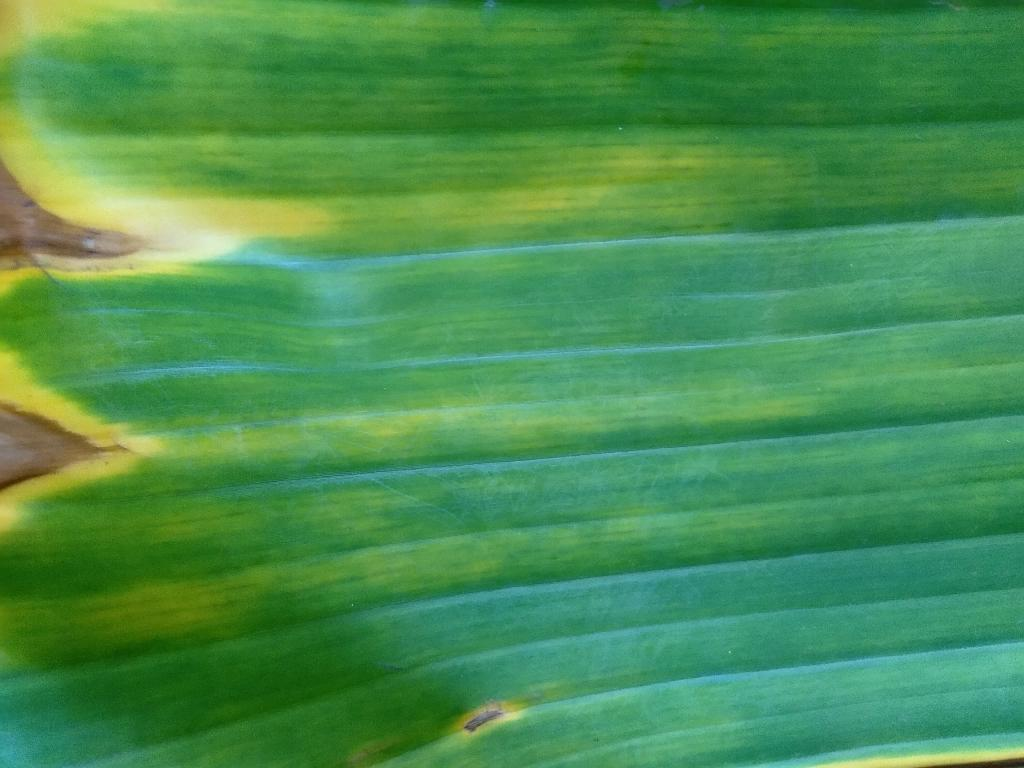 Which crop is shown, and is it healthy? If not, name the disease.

banana, fusarium wilt race 1
